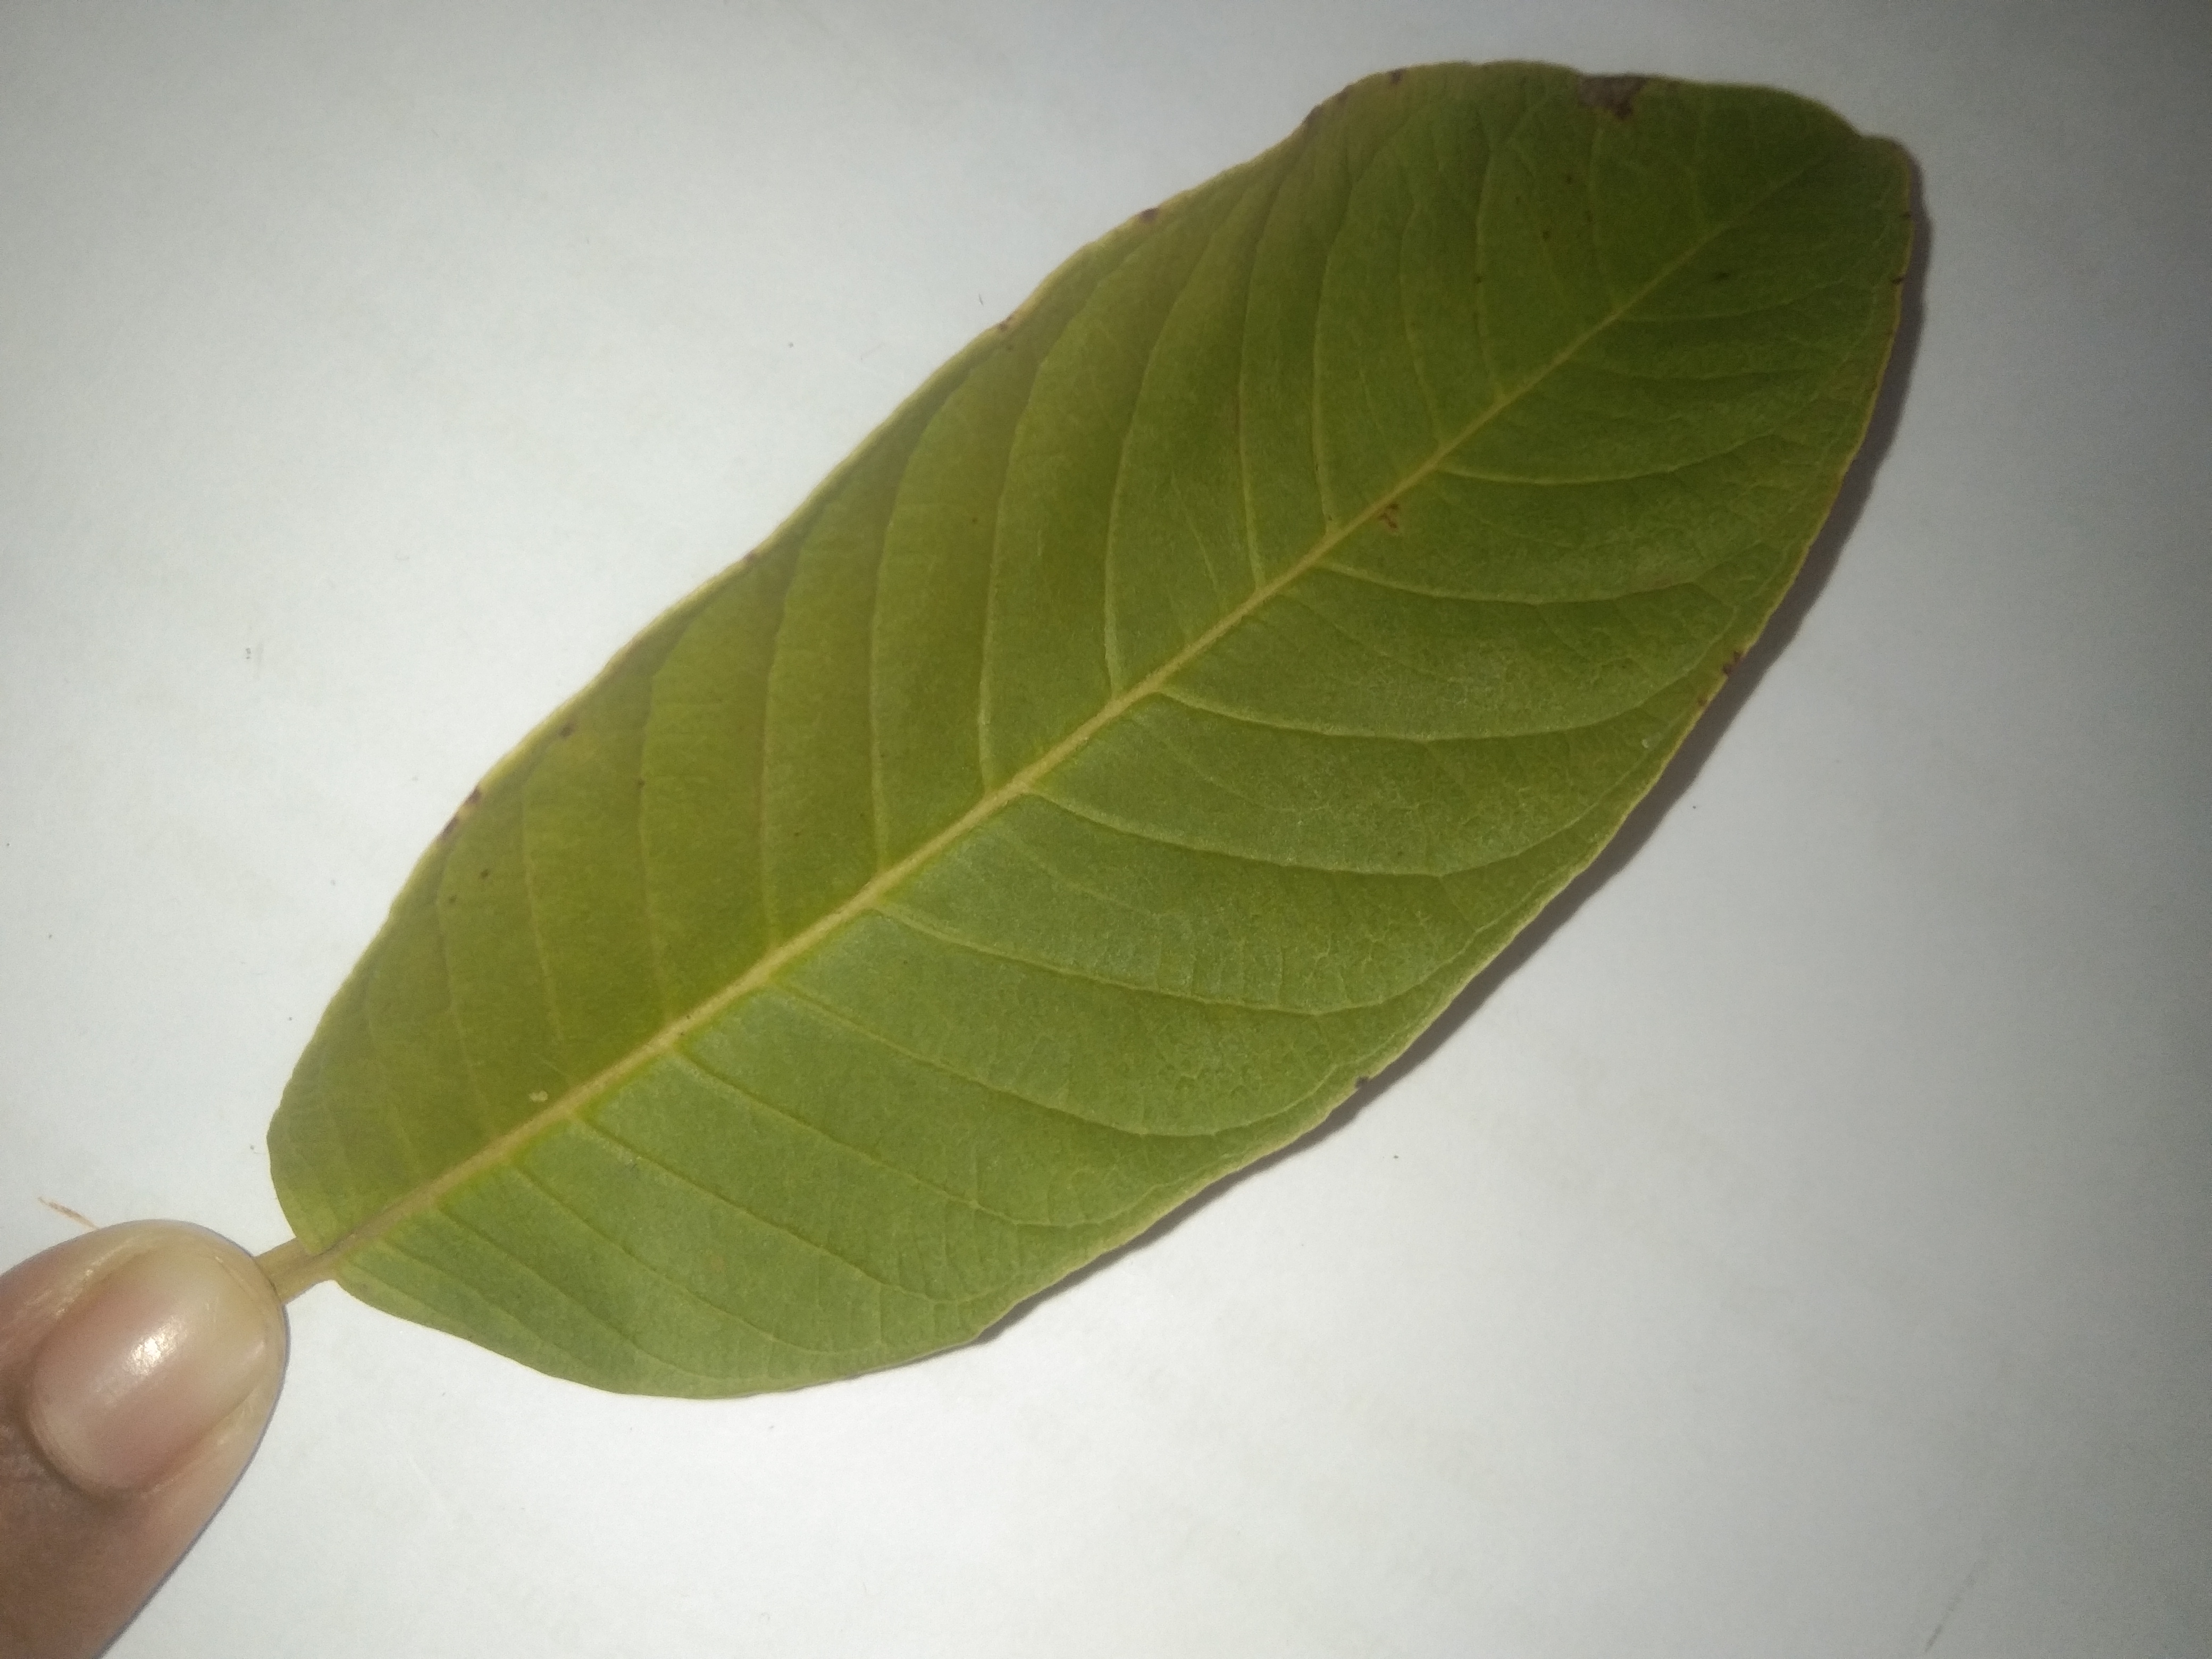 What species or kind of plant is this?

guava
